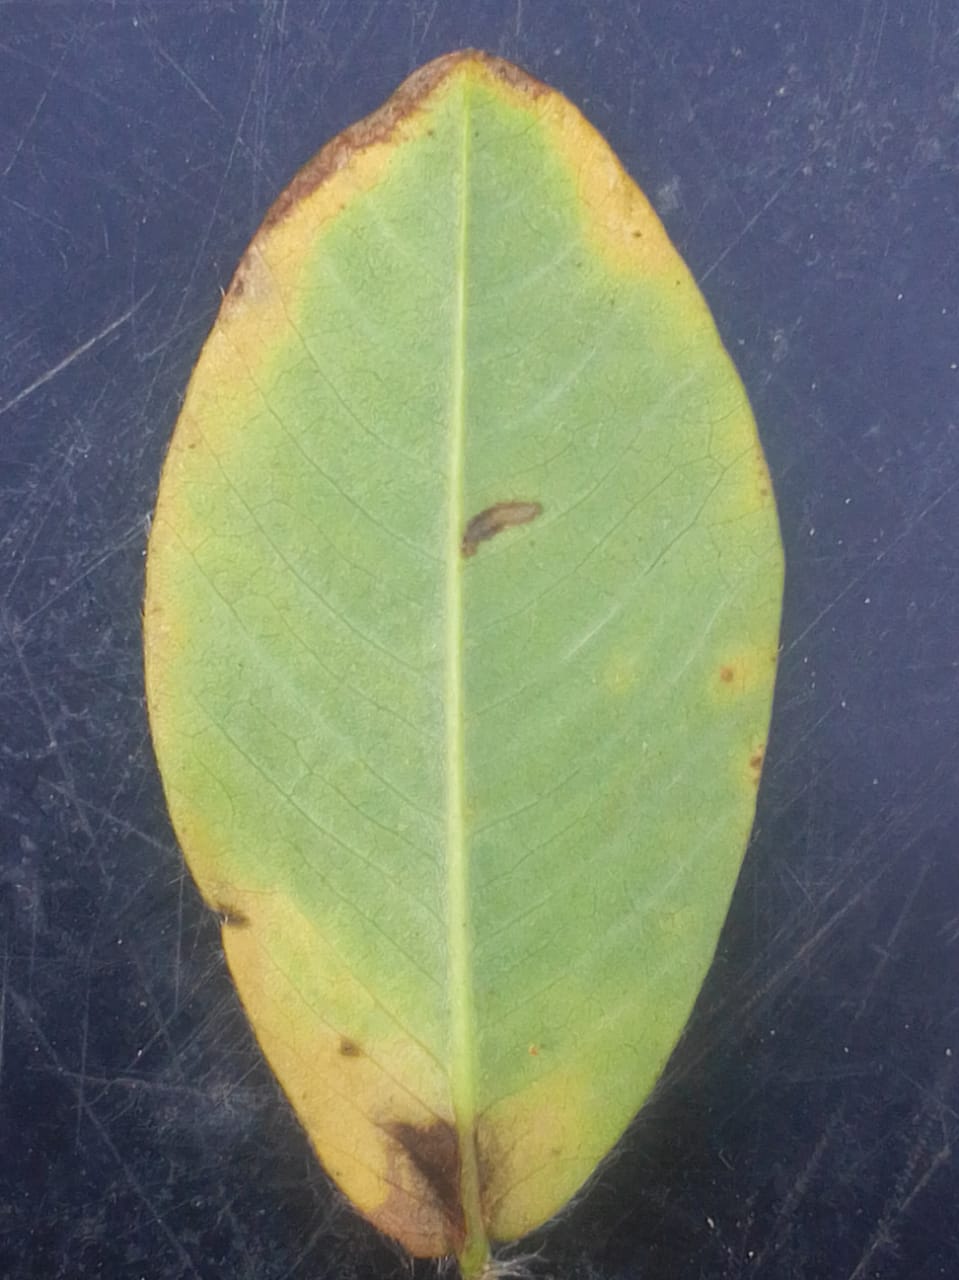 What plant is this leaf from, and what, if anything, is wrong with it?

peanut, phoma arachidicola
